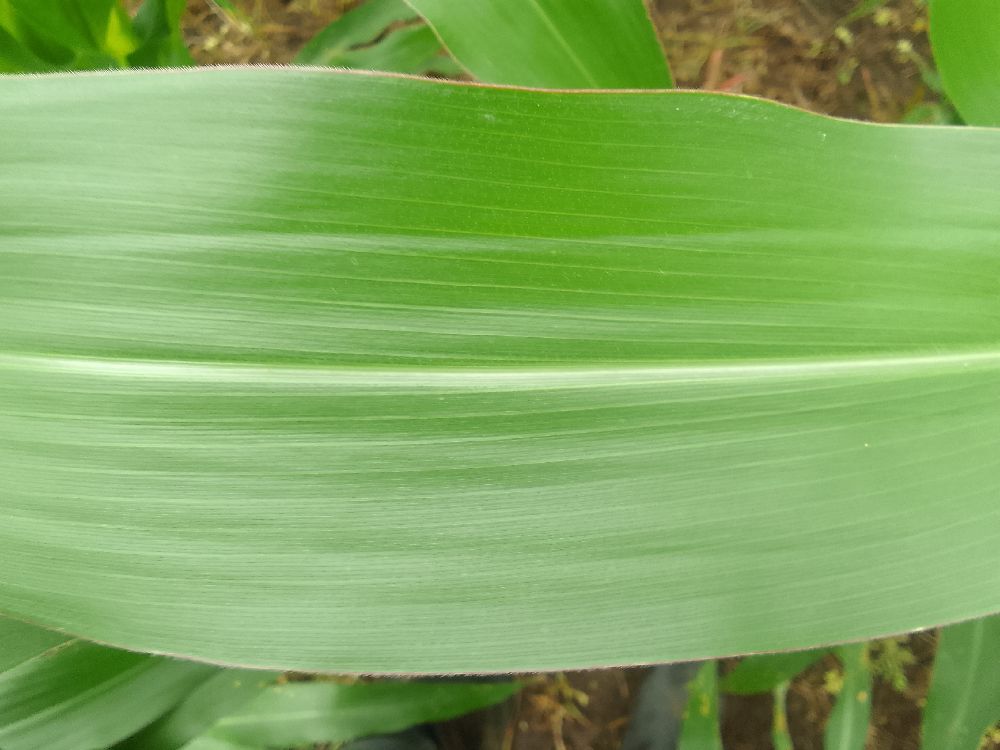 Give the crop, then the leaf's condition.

maize, healthy
